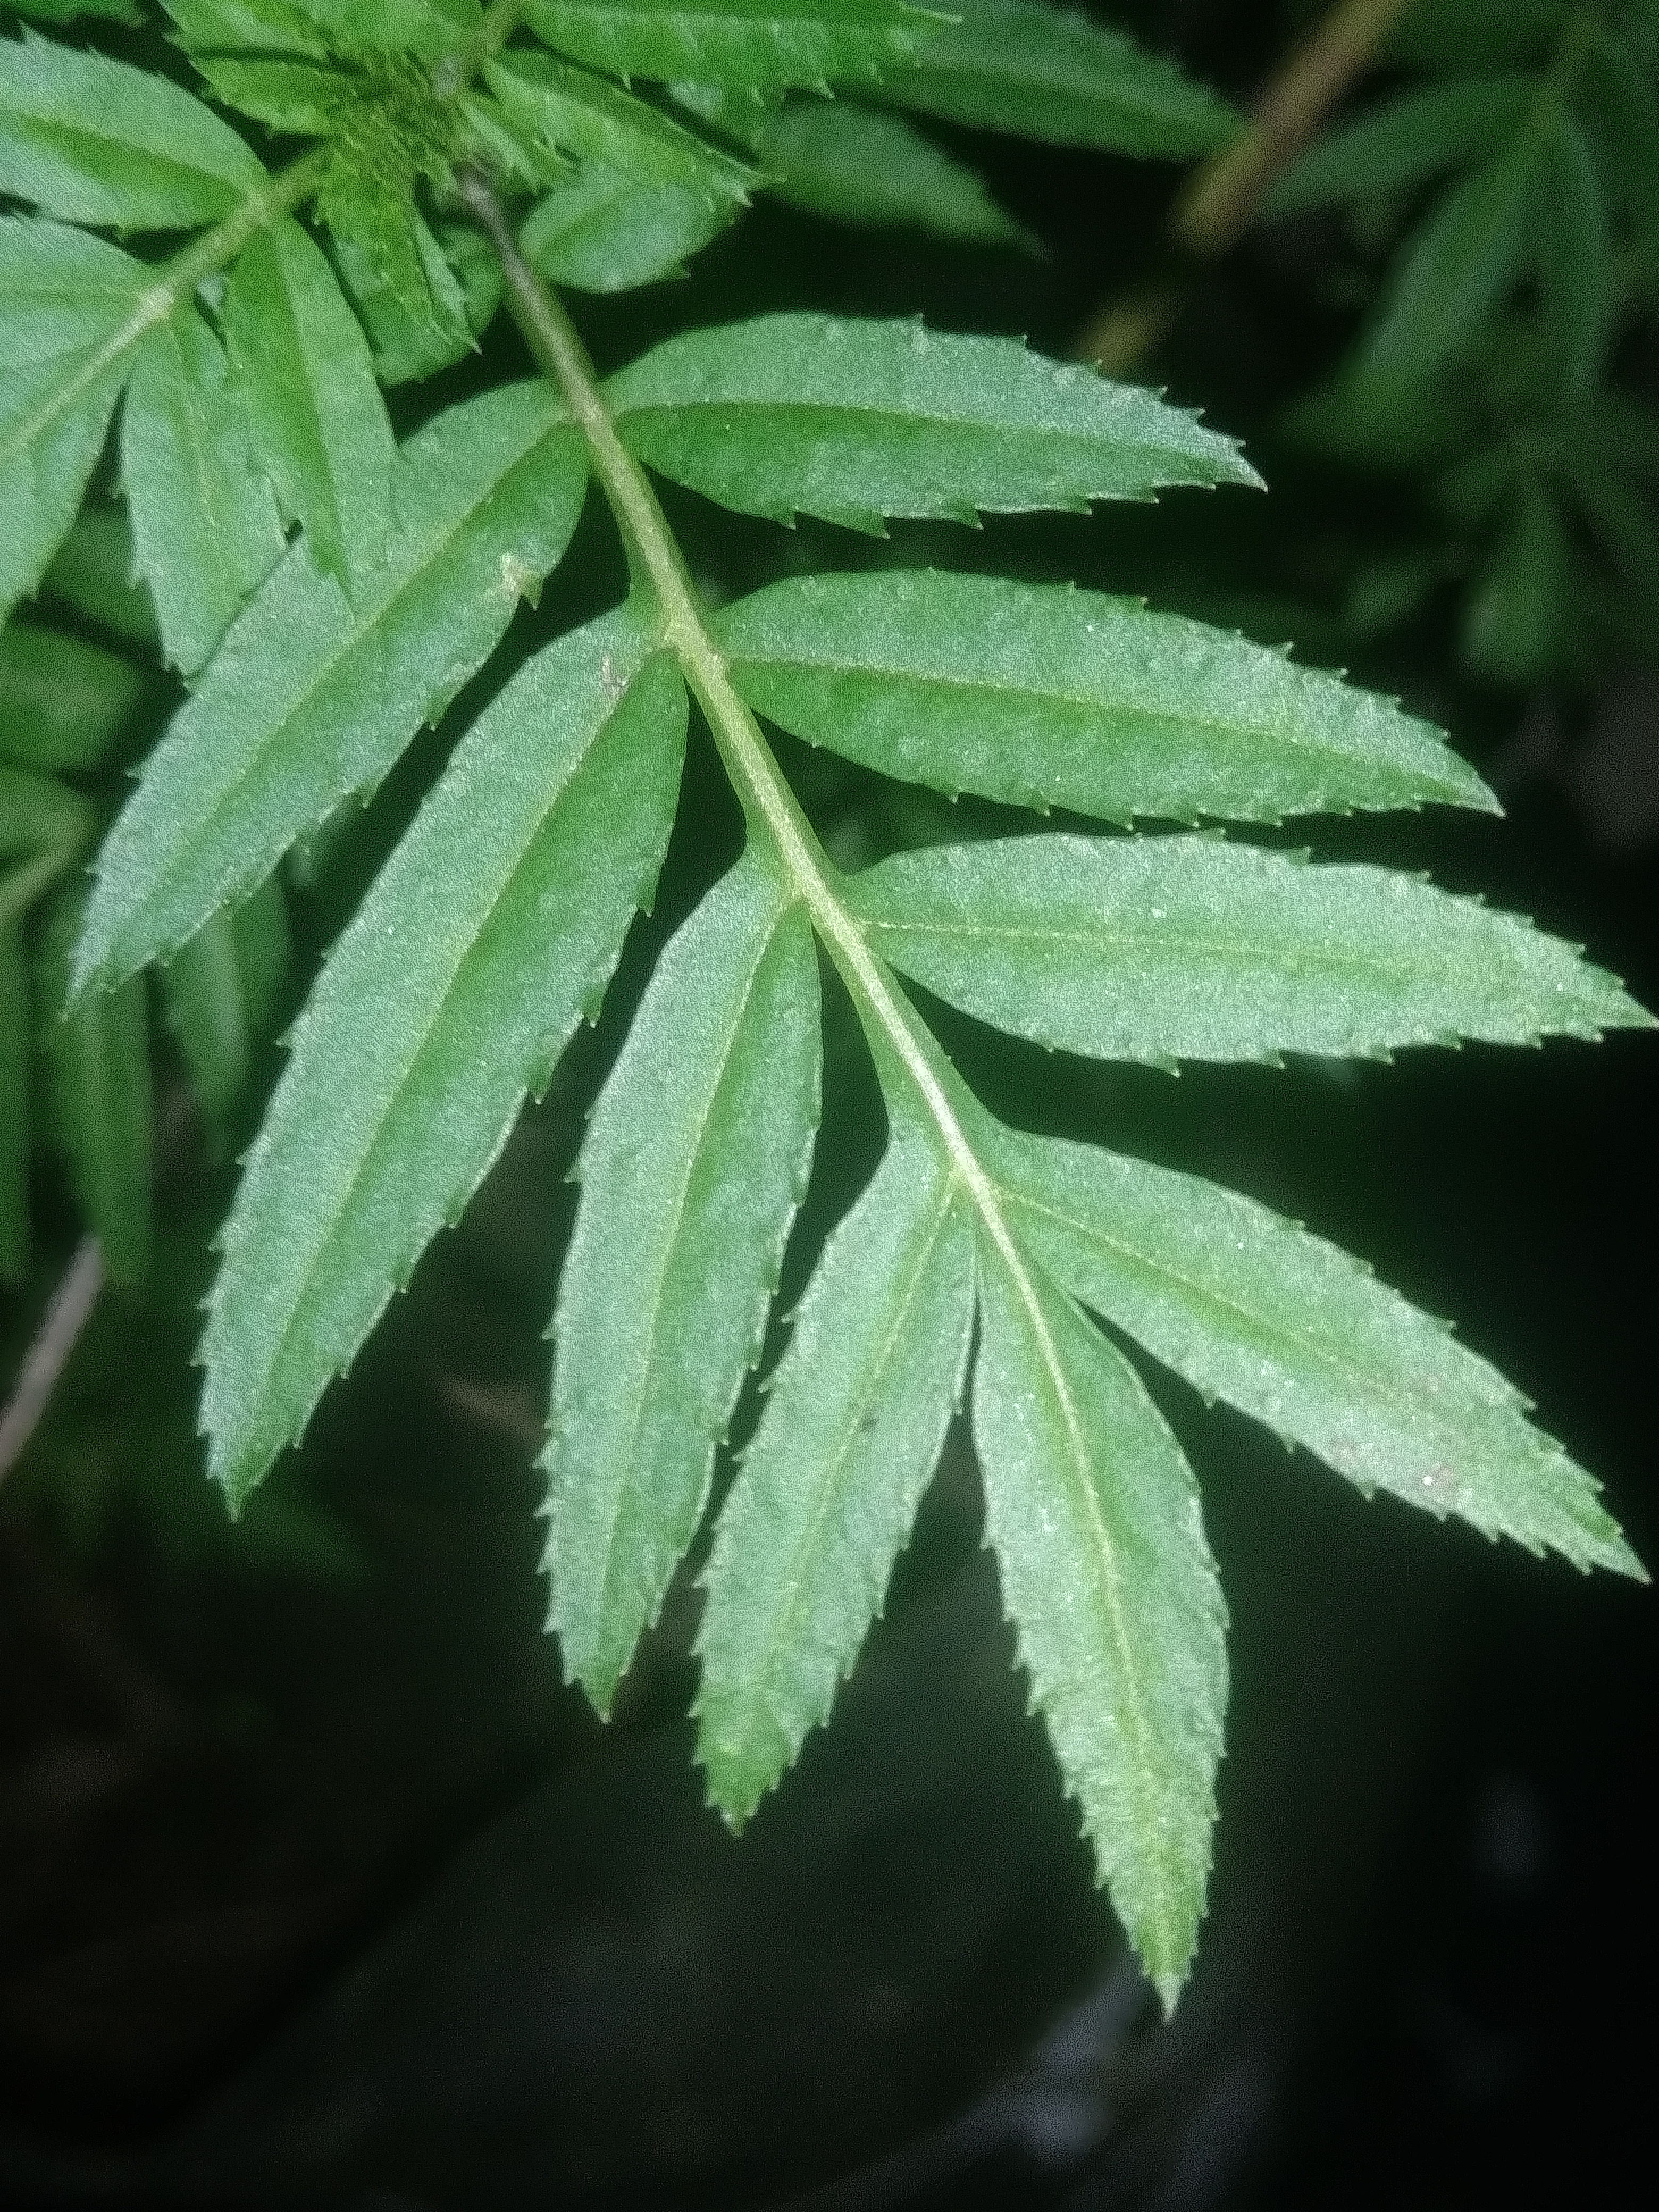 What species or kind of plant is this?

marigold
